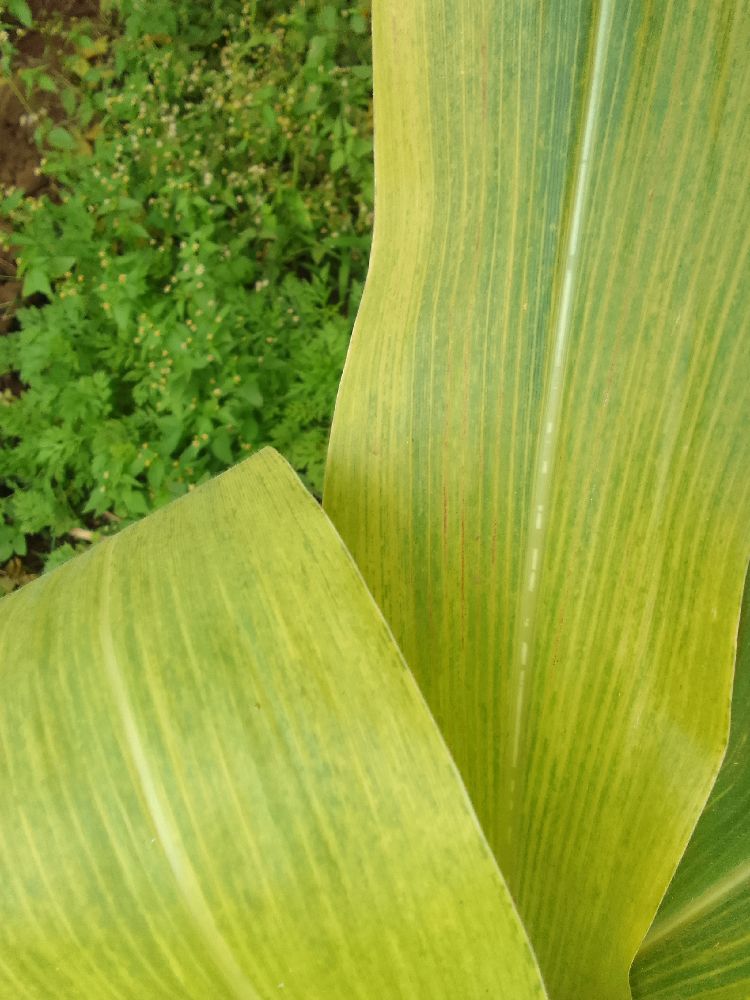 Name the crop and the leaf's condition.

maize, maize lethal necrosis
